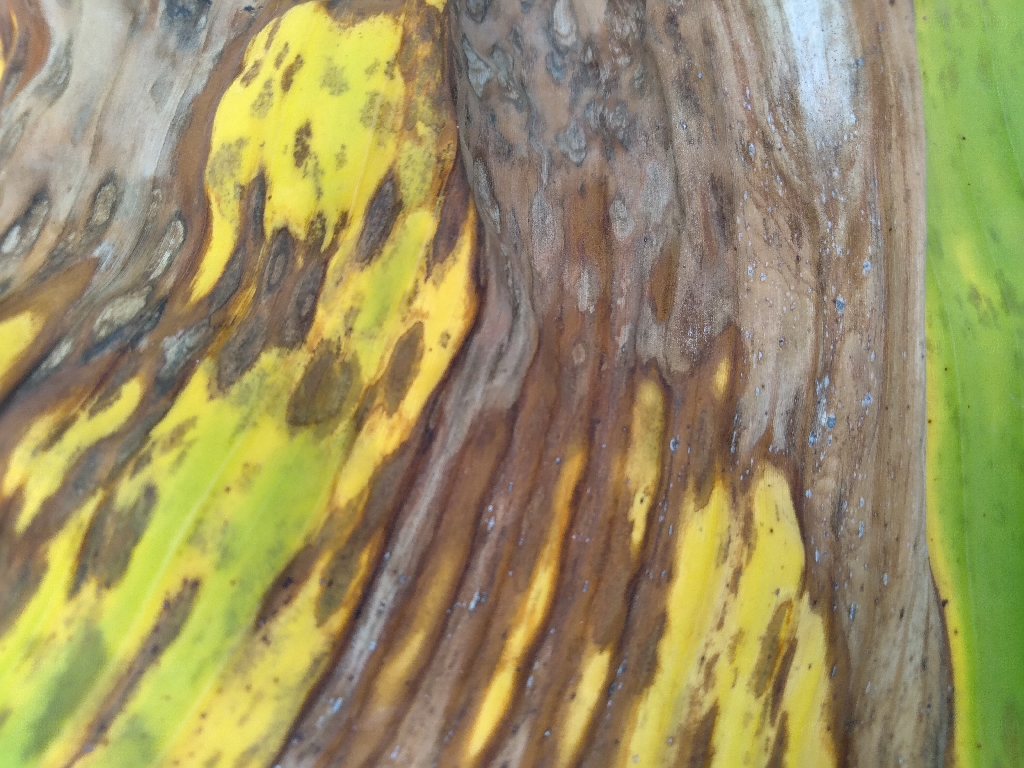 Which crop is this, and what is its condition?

banana, black sigatoka
